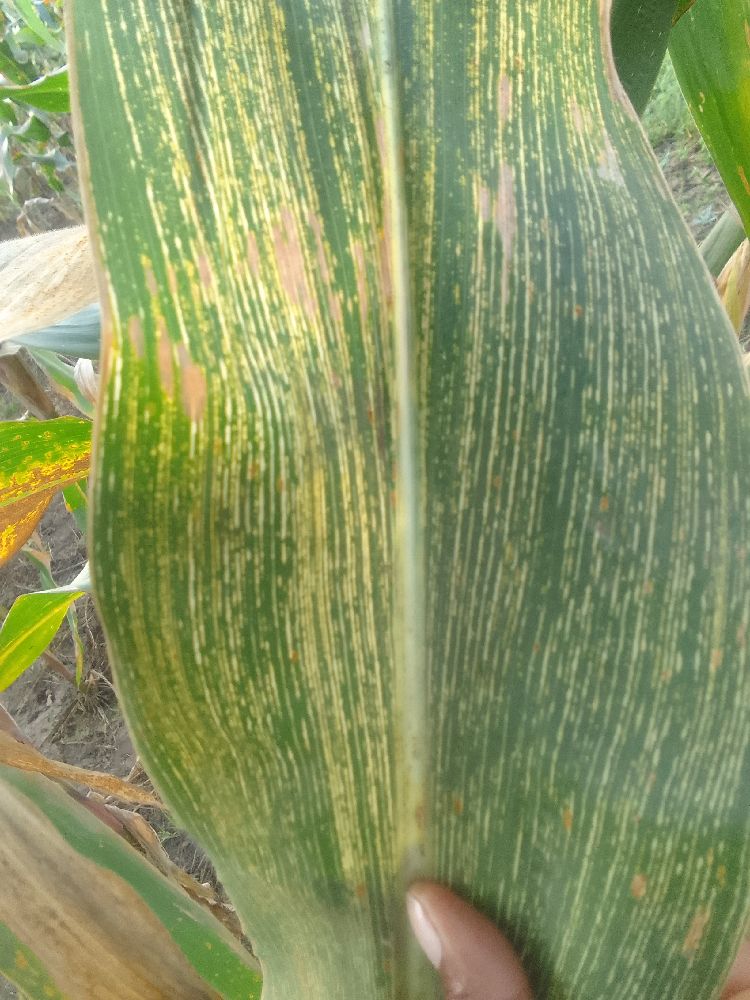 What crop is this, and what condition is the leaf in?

maize, maize streak virus
